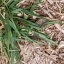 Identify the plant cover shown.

grass
